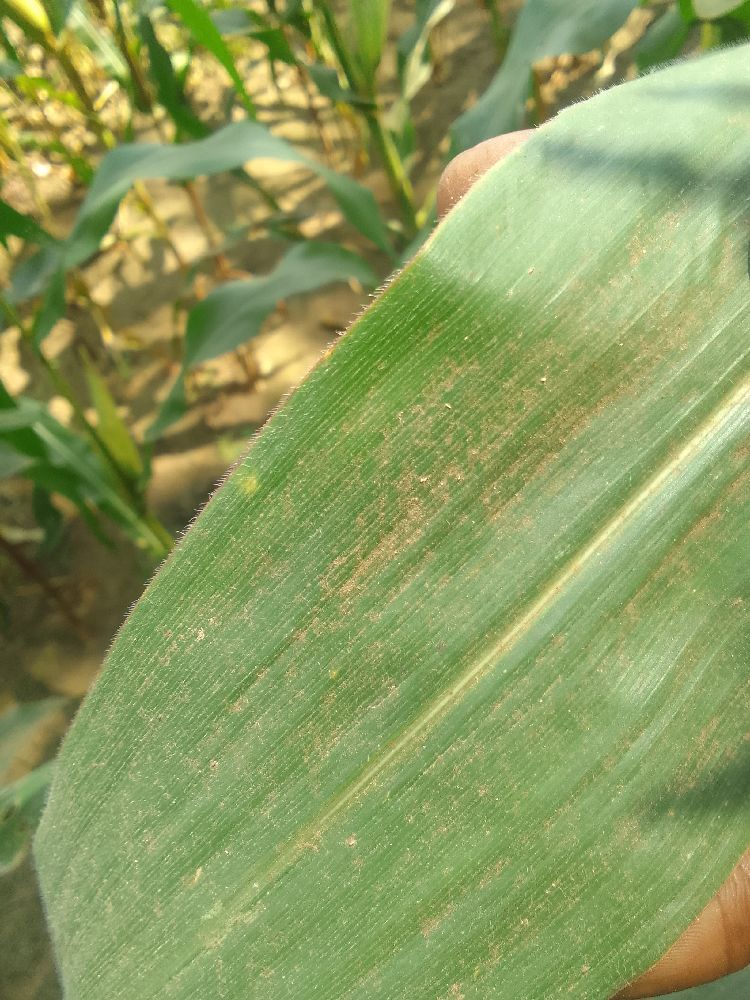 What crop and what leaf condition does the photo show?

maize, healthy
